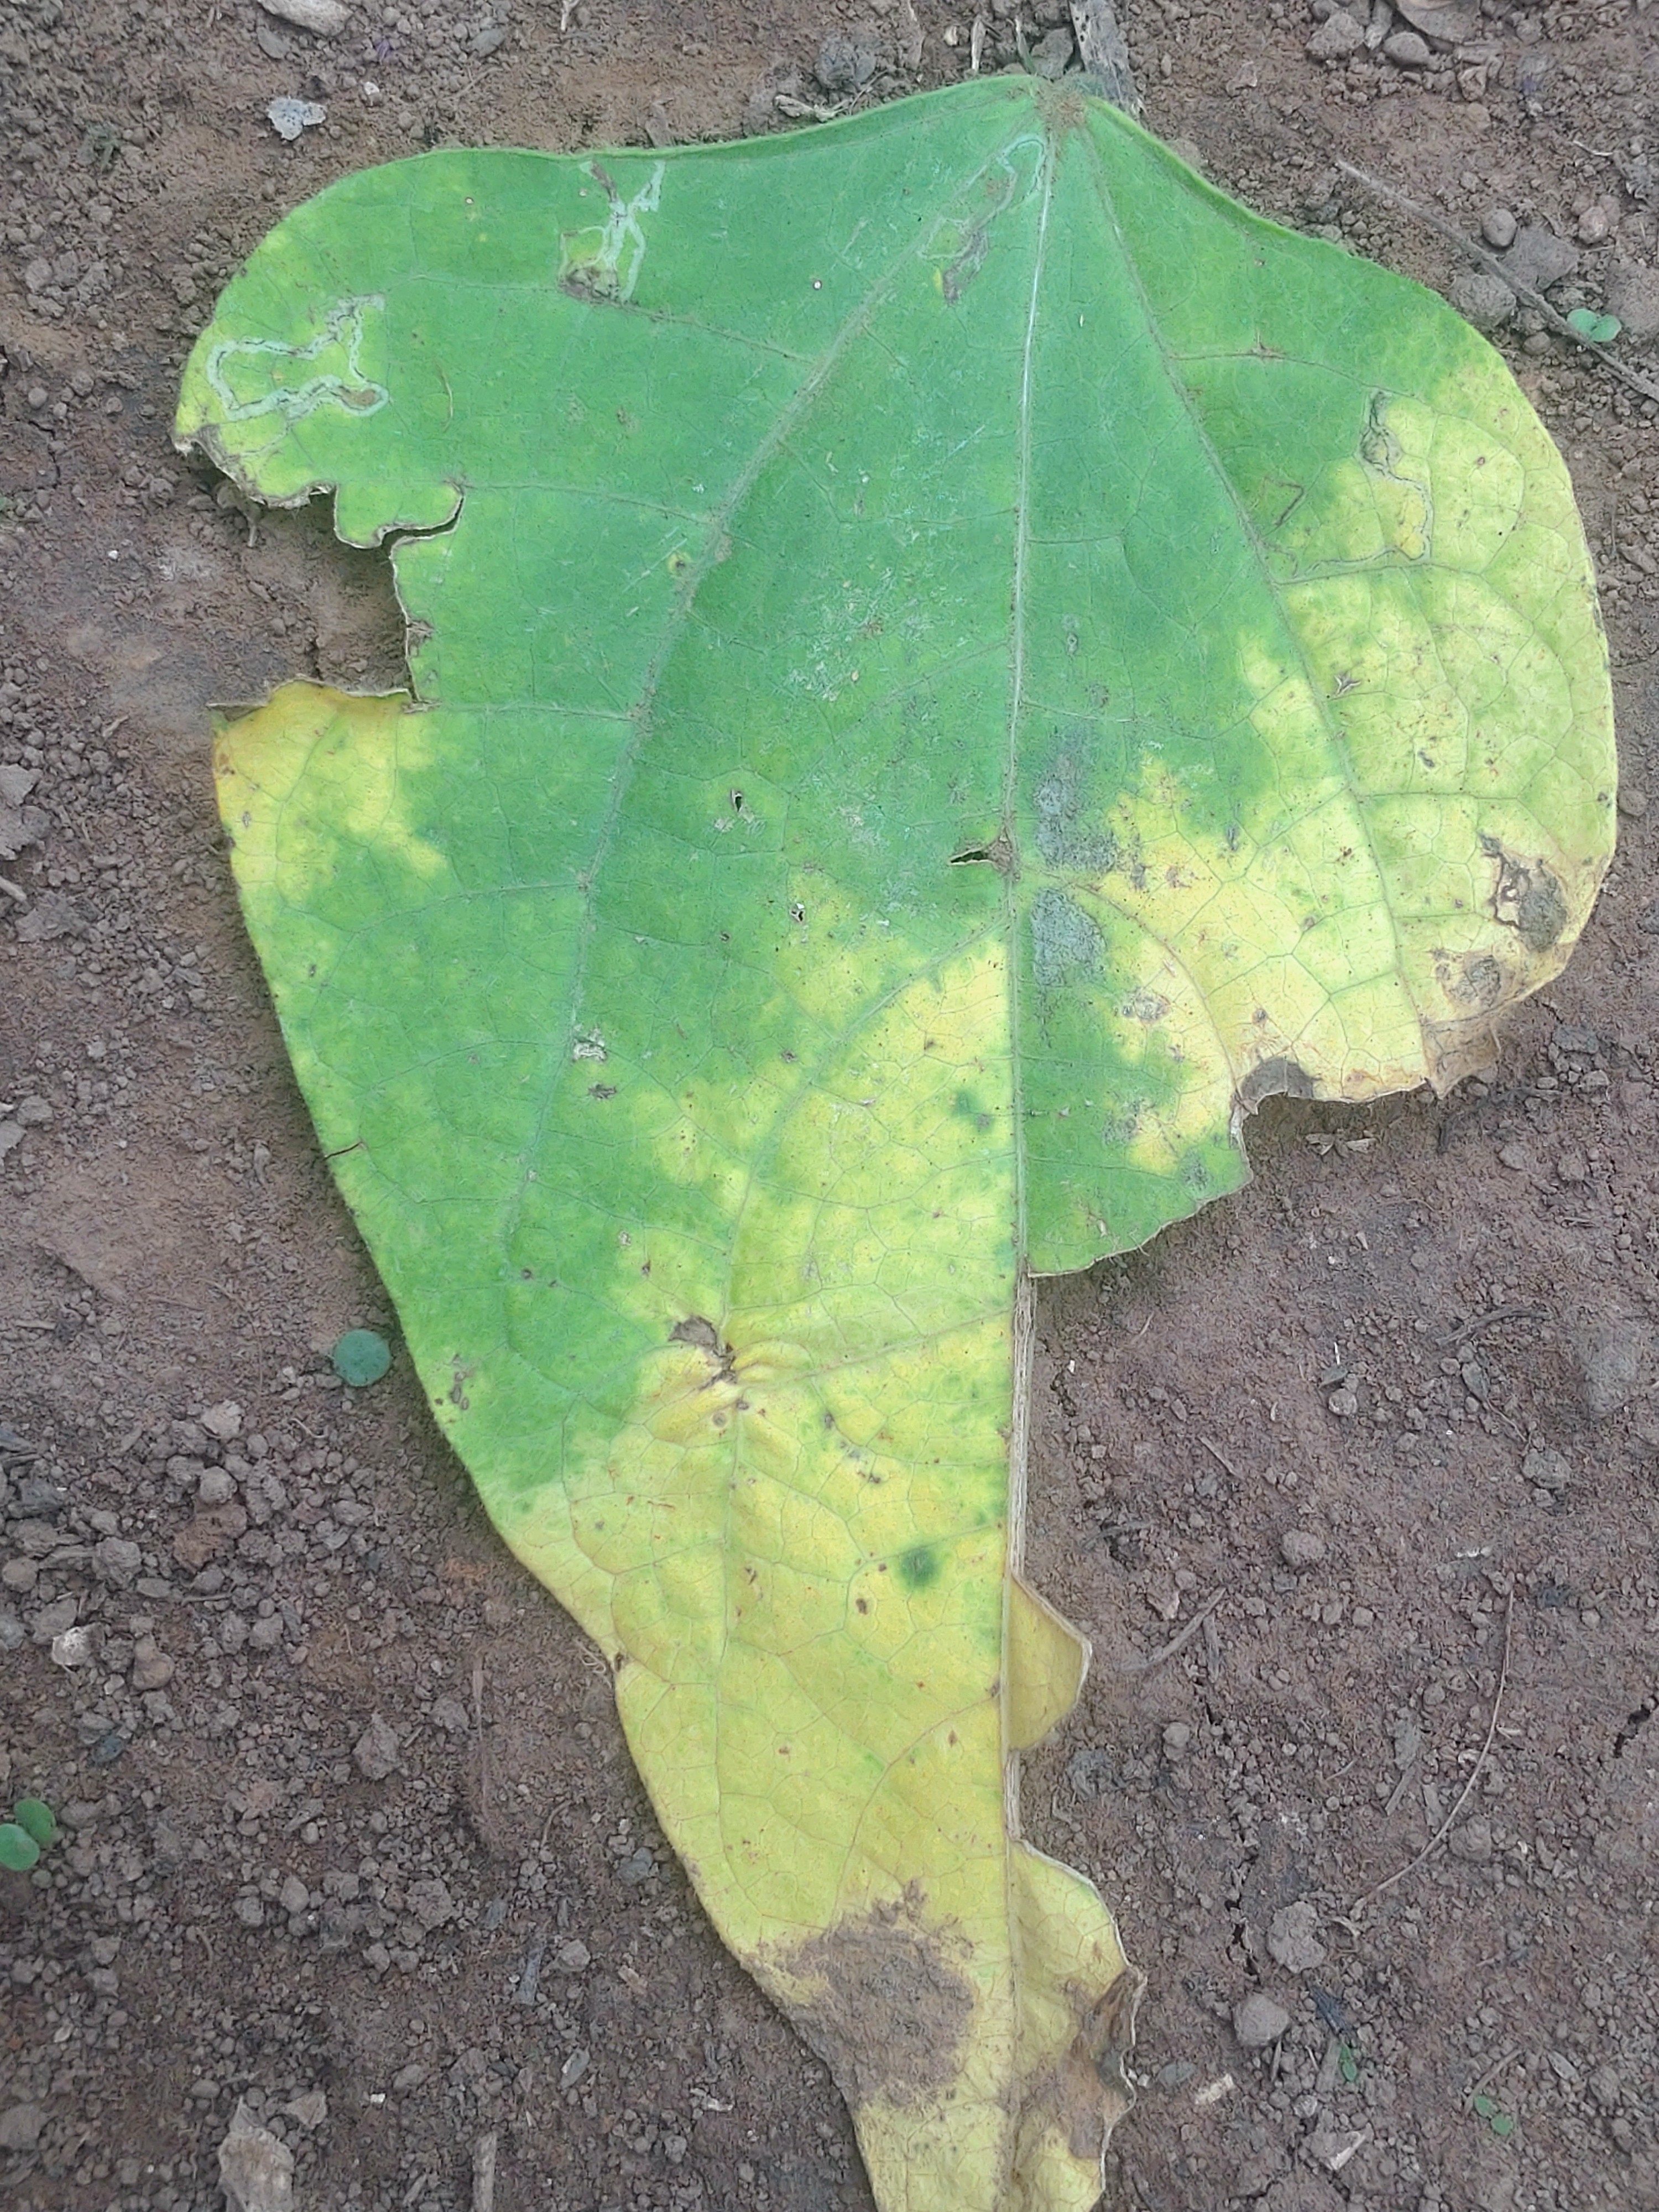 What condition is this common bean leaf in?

anthracnose
